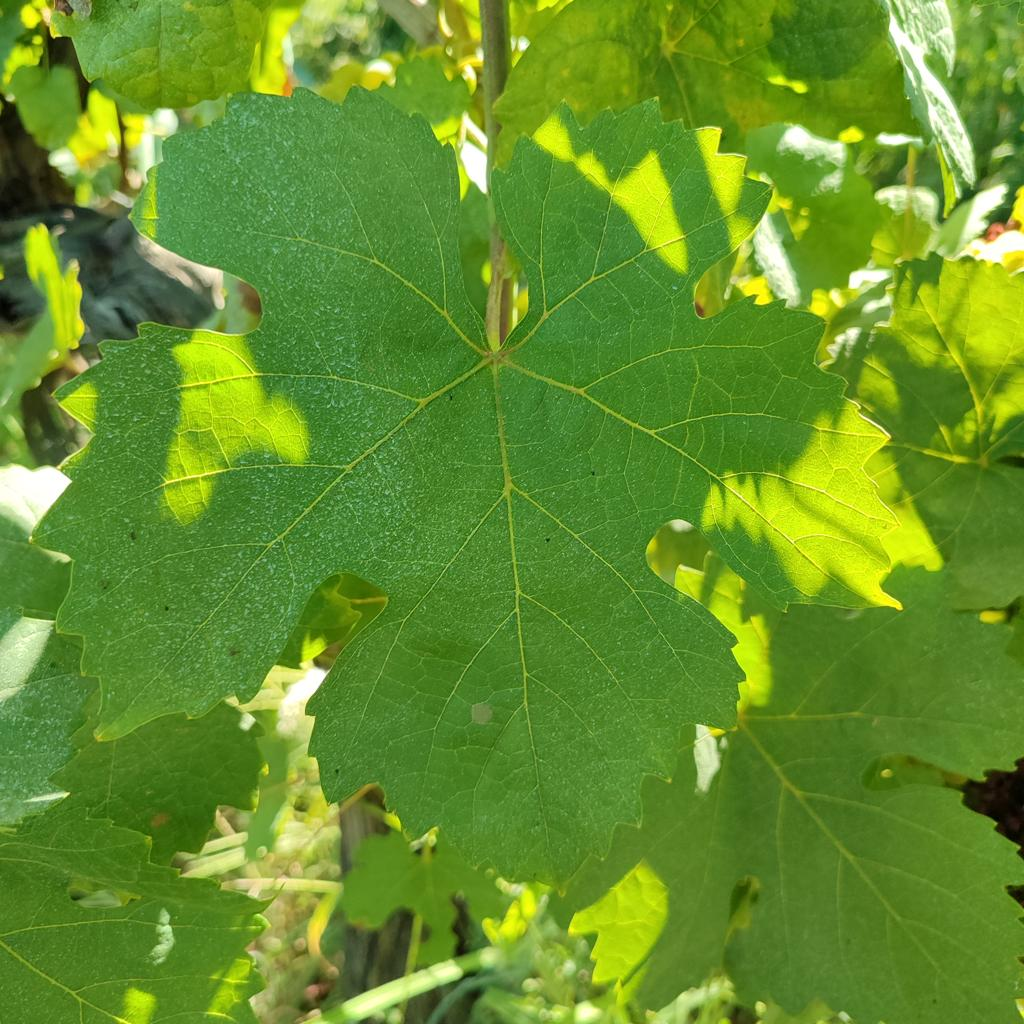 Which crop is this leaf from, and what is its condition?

grapevine, healthy
